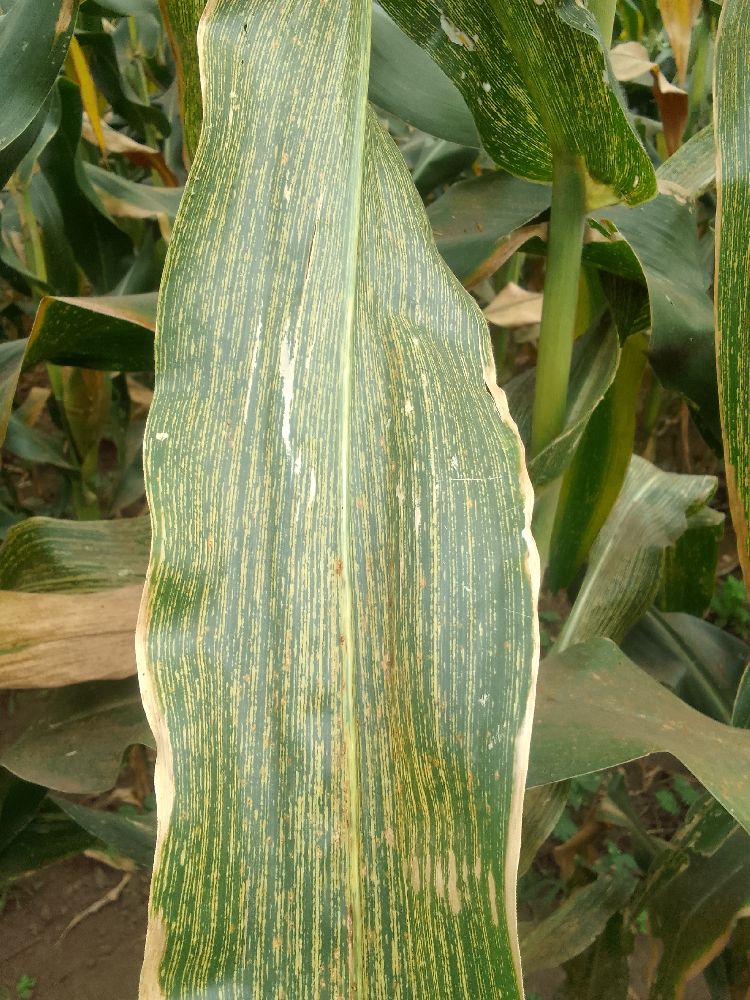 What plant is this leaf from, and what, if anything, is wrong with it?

maize, maize streak virus
